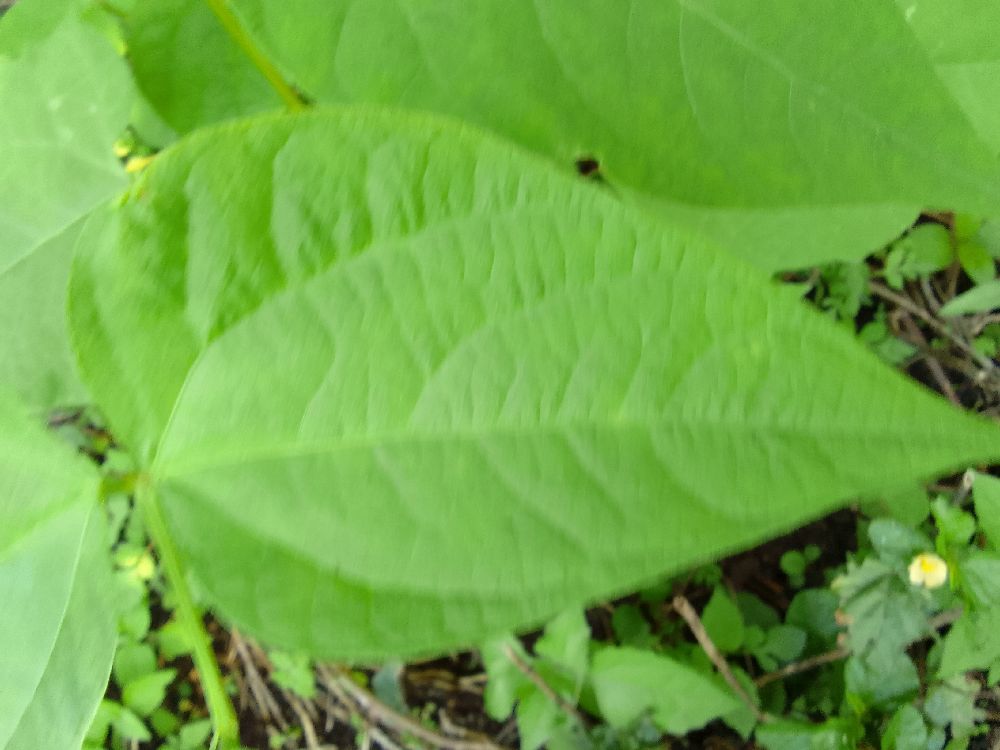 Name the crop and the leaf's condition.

common bean, healthy
